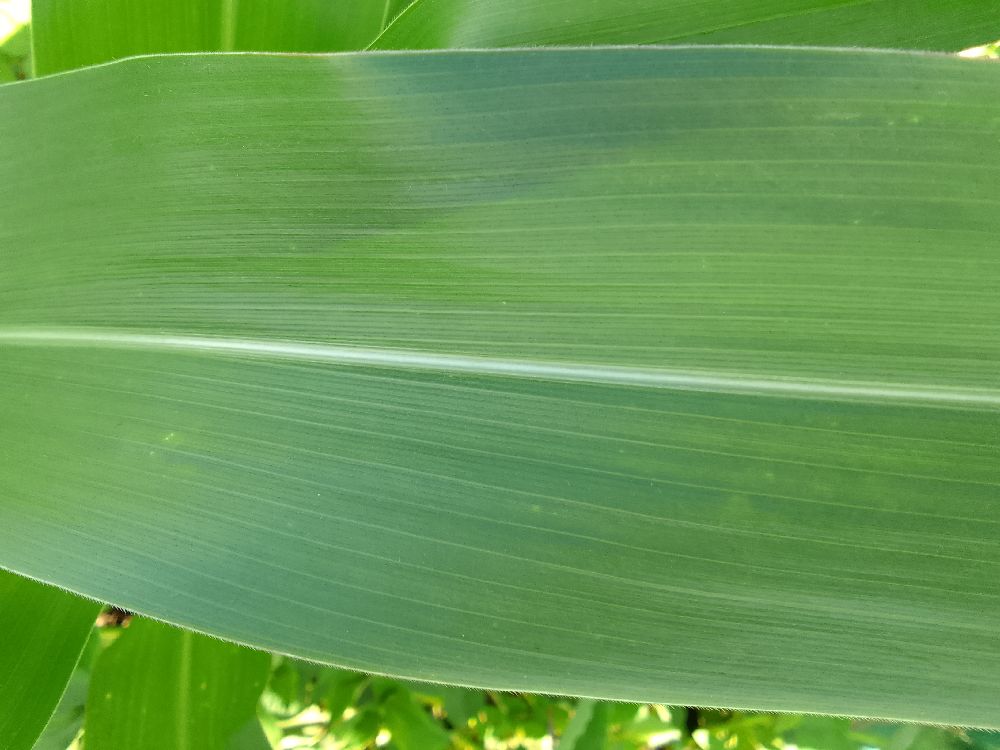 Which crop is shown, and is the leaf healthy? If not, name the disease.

maize, healthy
